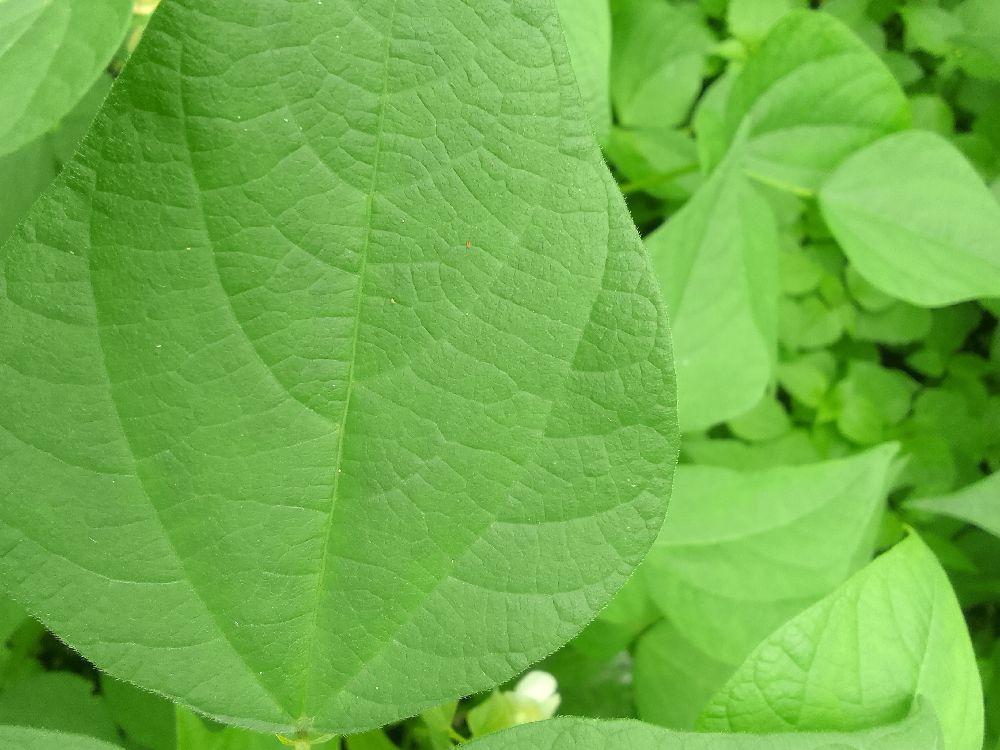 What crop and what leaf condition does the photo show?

common bean, healthy
